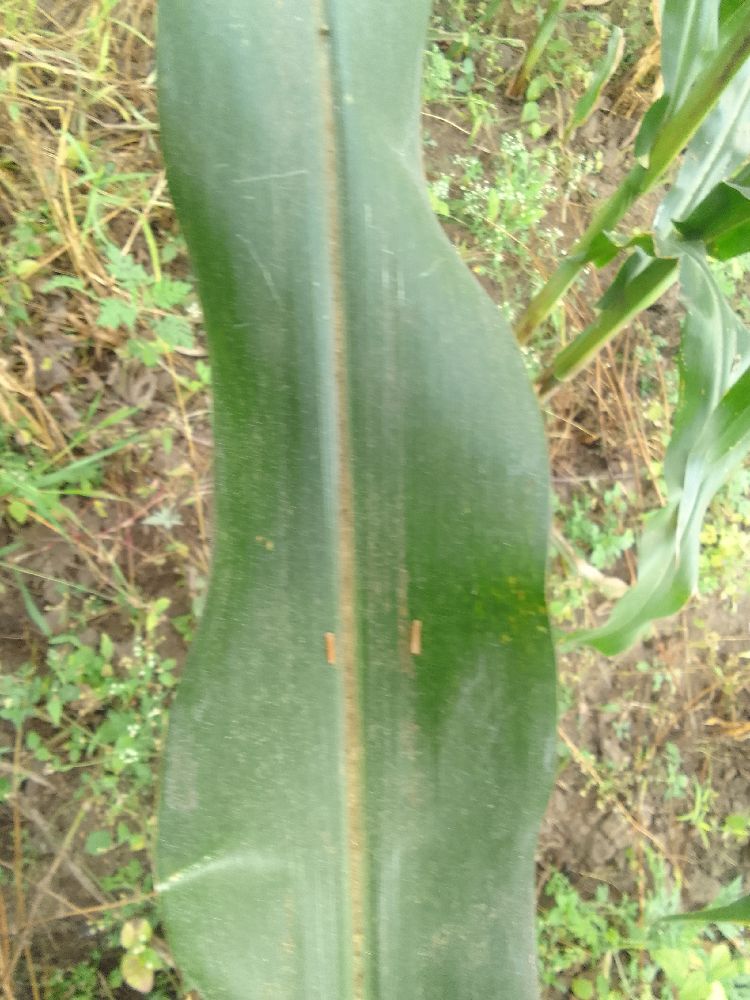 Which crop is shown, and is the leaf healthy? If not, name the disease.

maize, healthy
